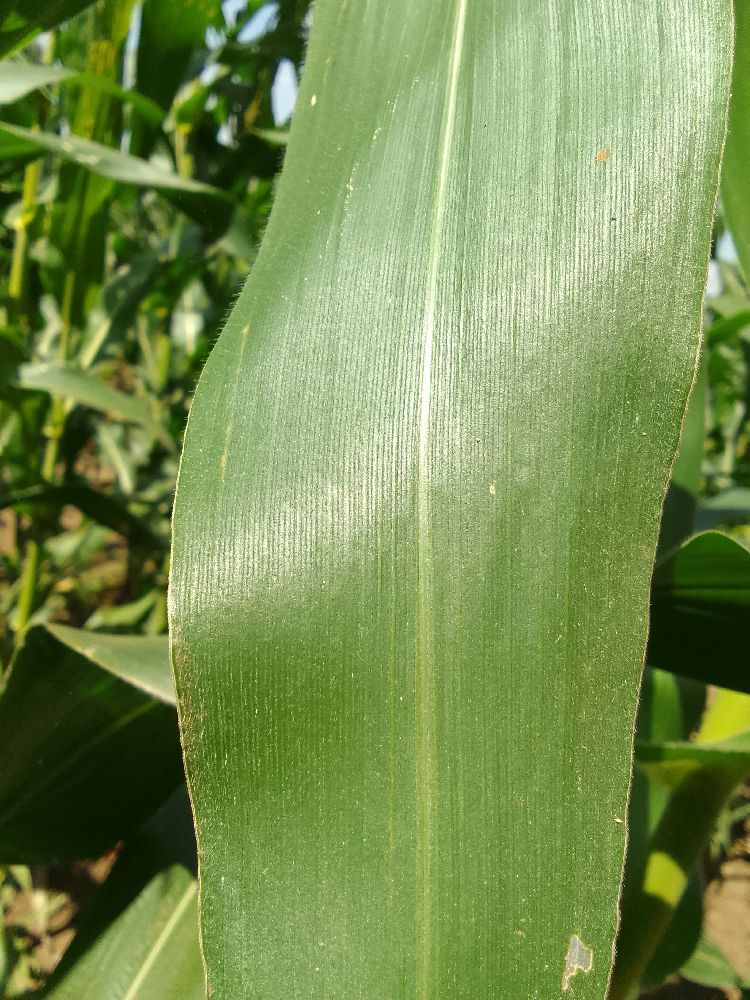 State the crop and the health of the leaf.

maize, healthy
